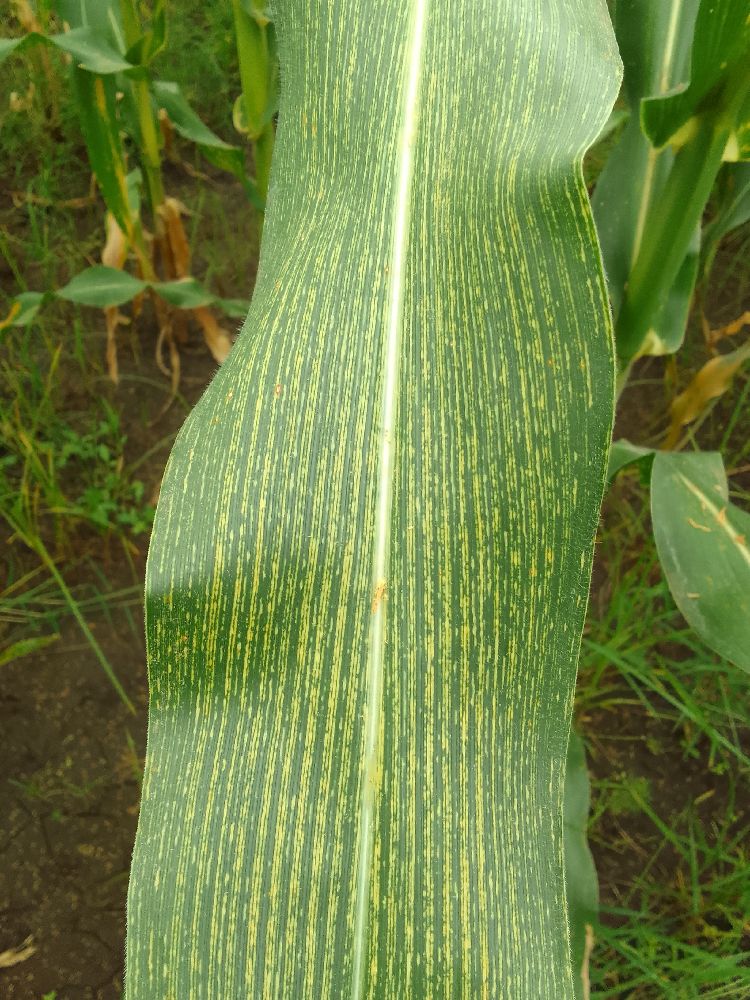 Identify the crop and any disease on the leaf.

maize, maize streak virus
